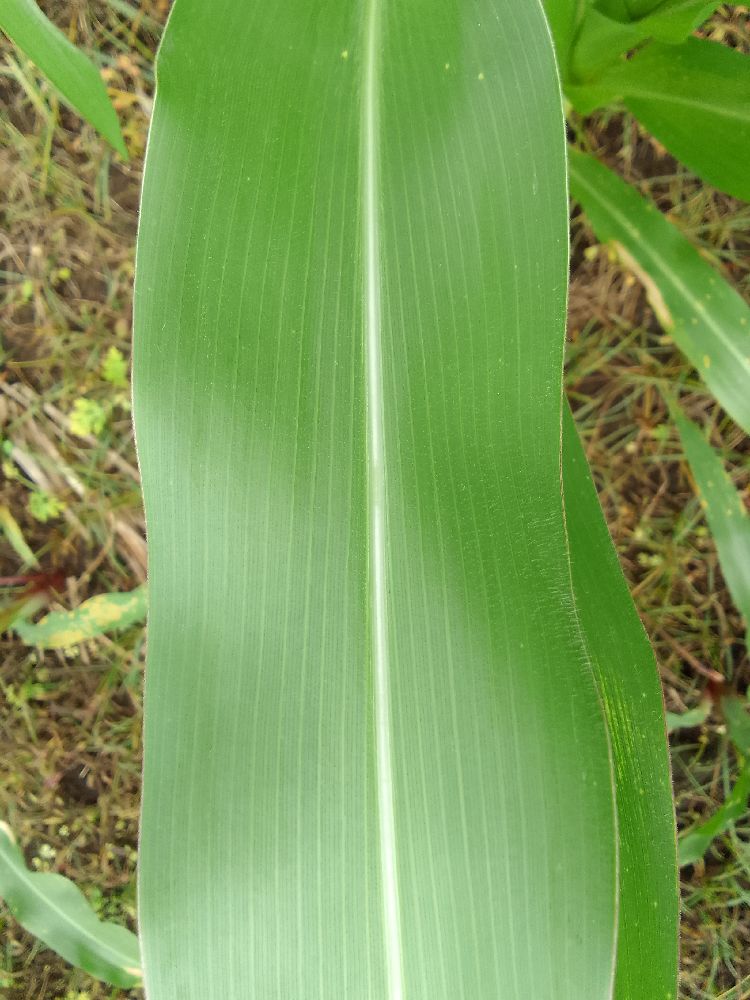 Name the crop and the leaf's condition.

maize, healthy
